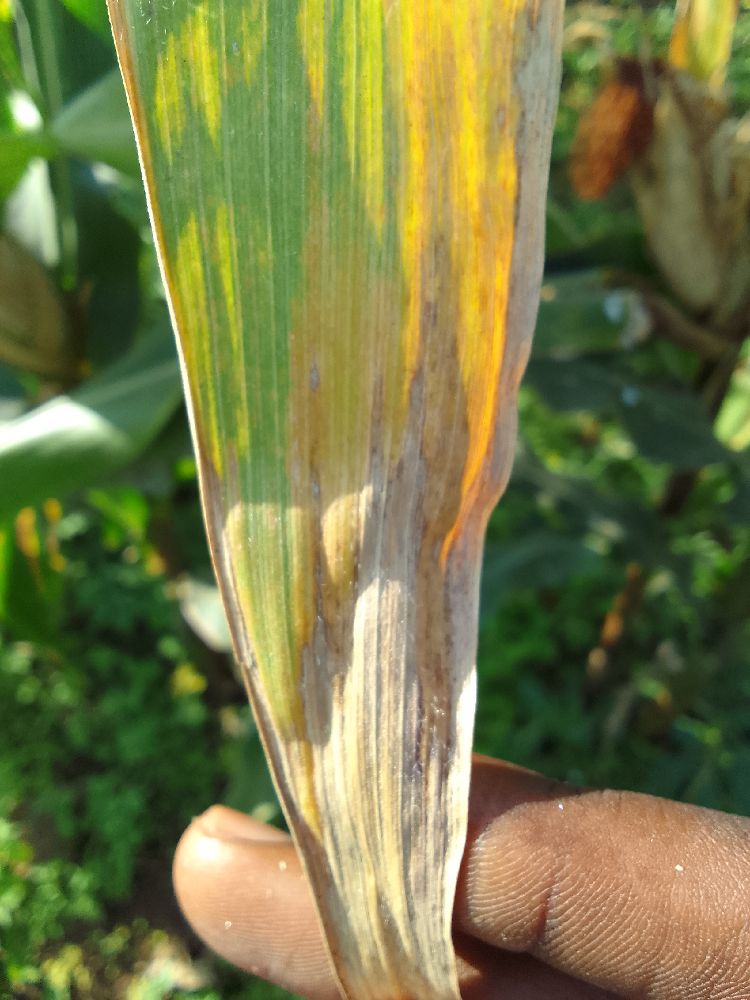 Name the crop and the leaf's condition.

maize, maize lethal necrosis
